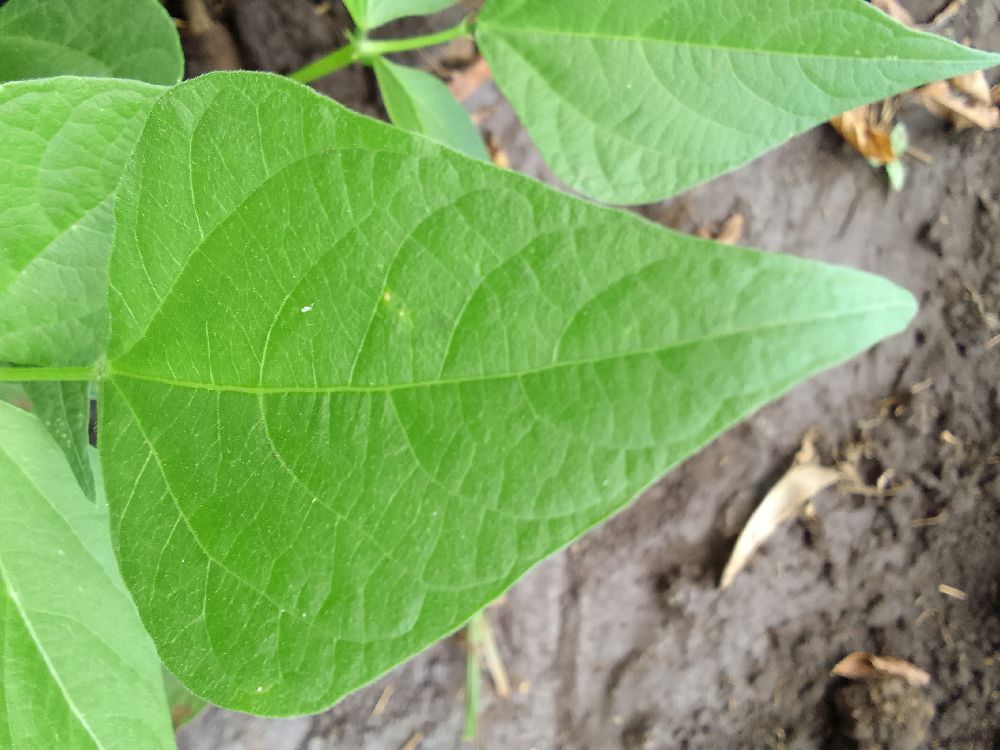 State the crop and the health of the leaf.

common bean, healthy
